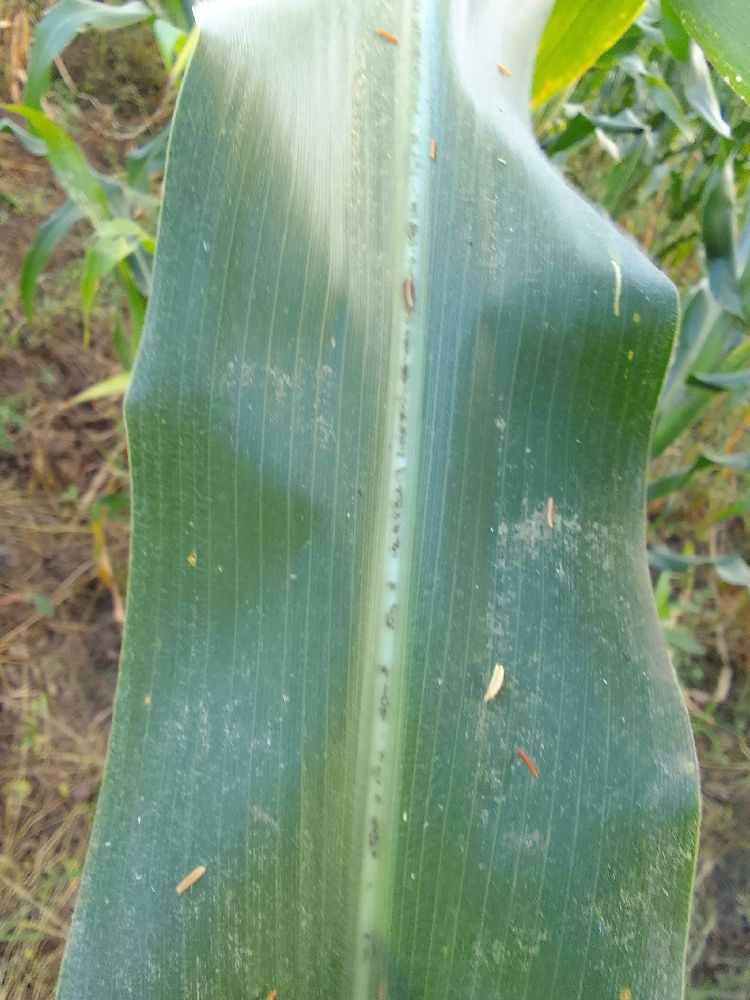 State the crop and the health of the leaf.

maize, healthy
